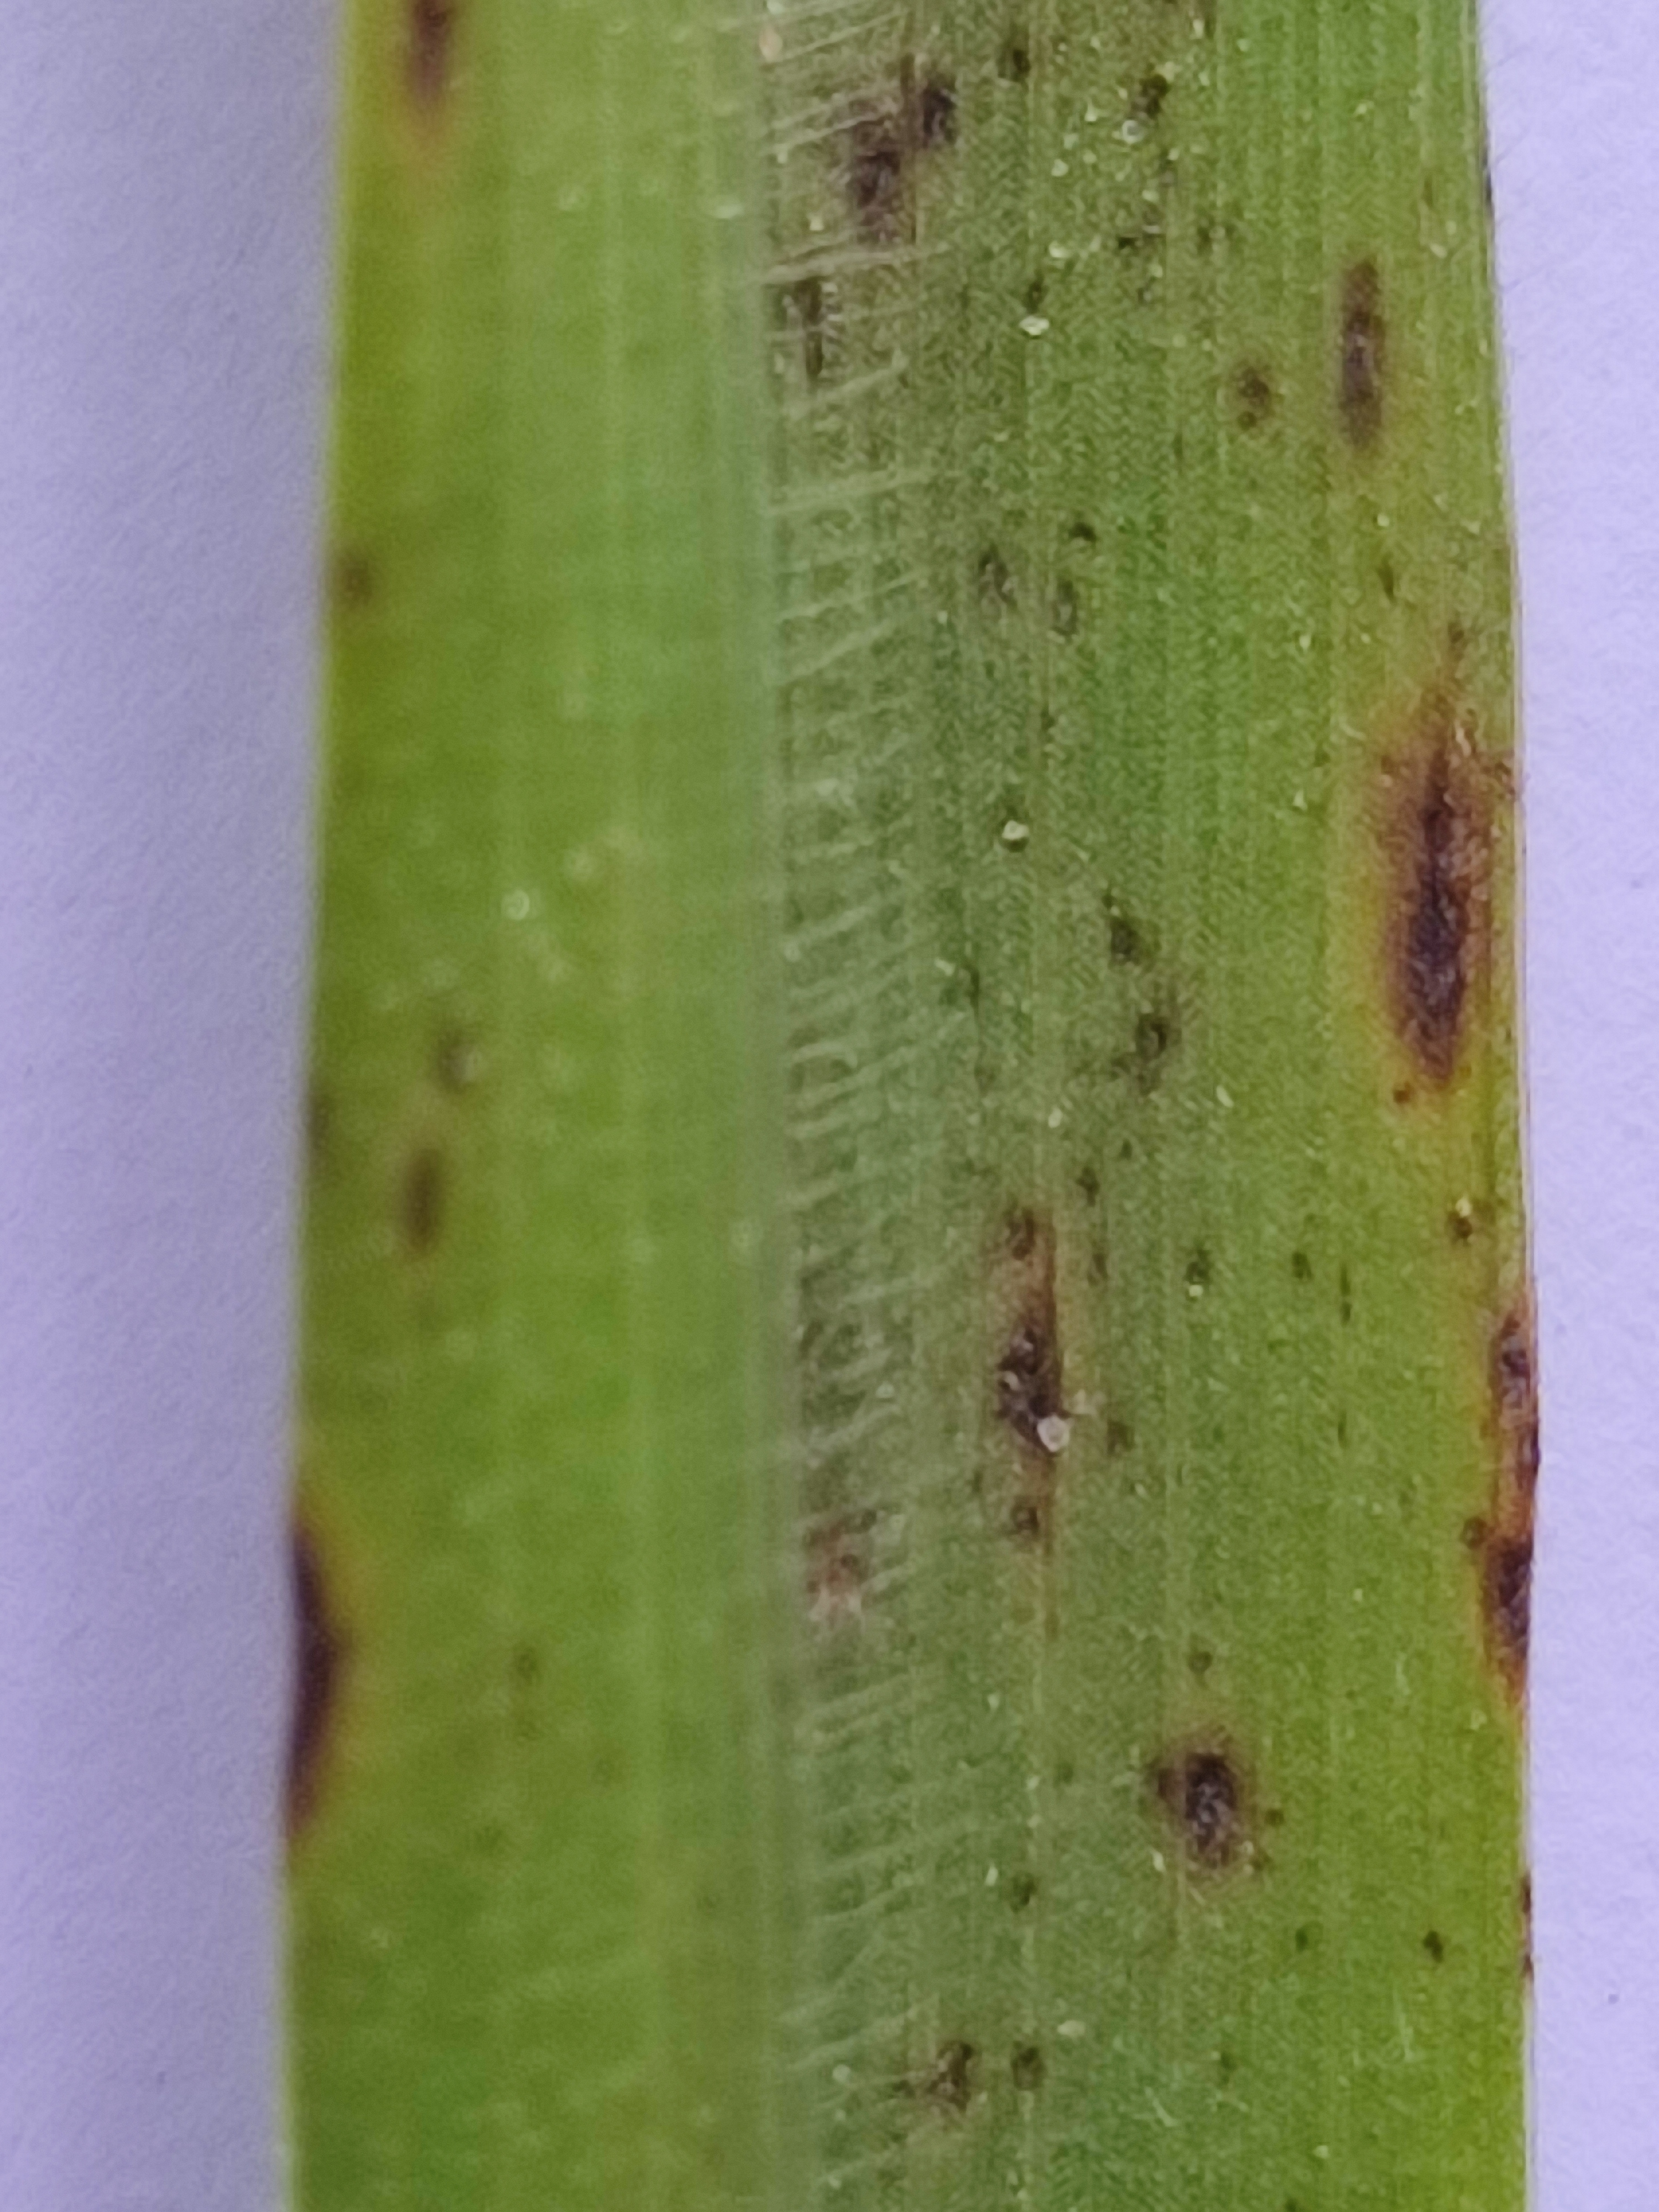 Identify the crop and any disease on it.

pearl millet, pyricularia sp.
